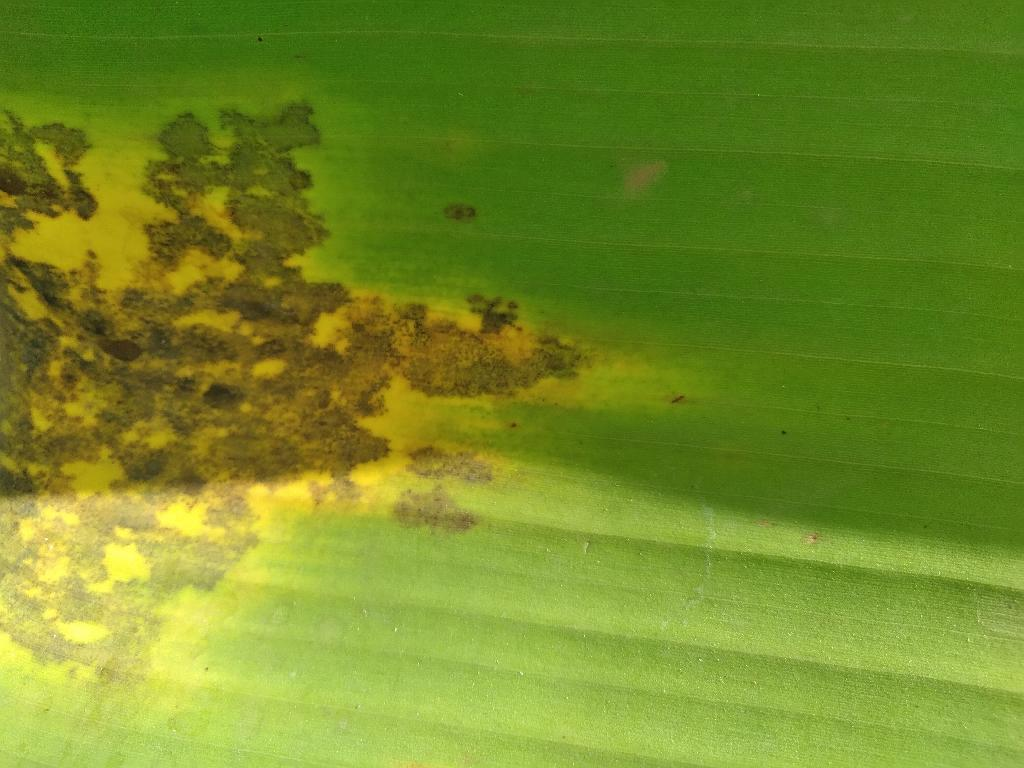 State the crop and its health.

banana, black sigatoka
